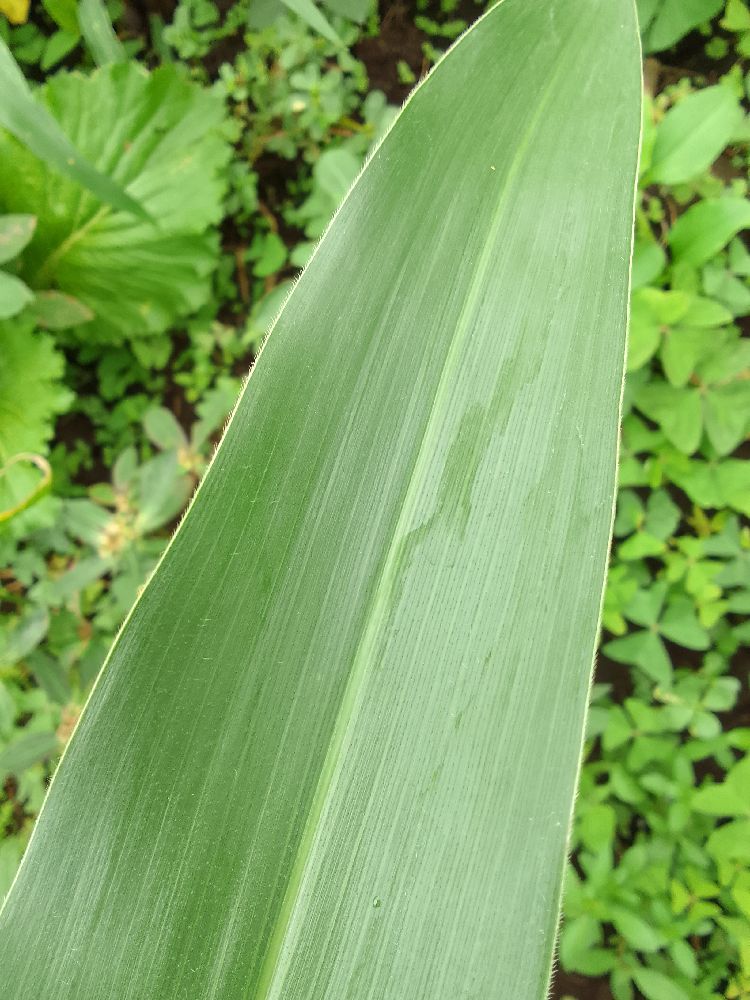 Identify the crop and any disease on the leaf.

maize, healthy
